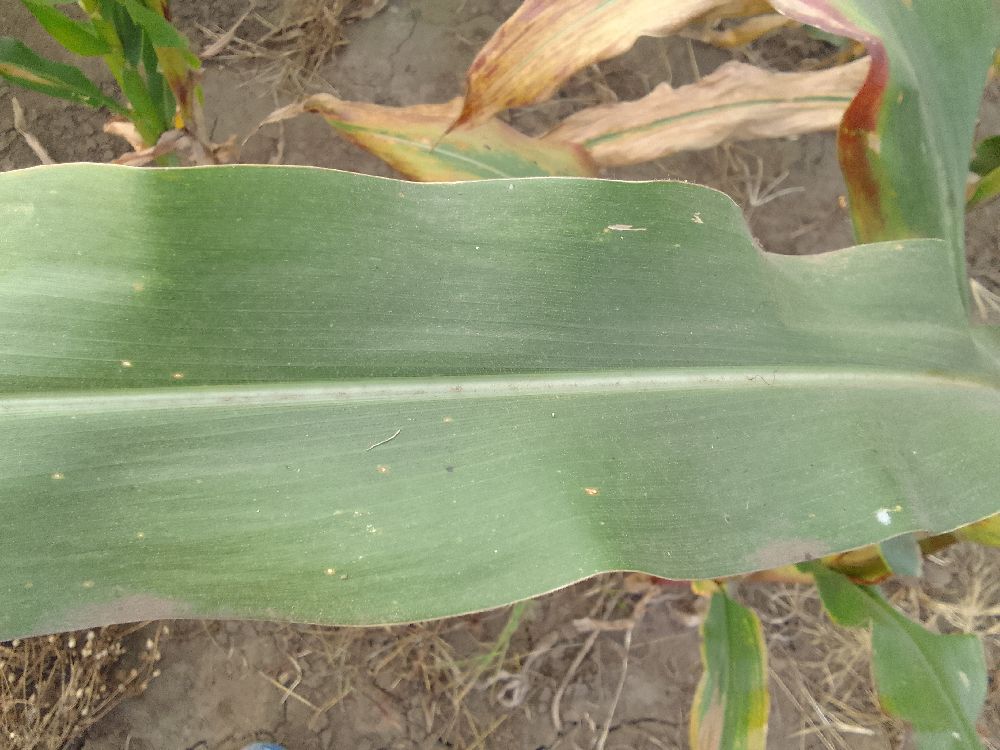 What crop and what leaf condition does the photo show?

maize, healthy
